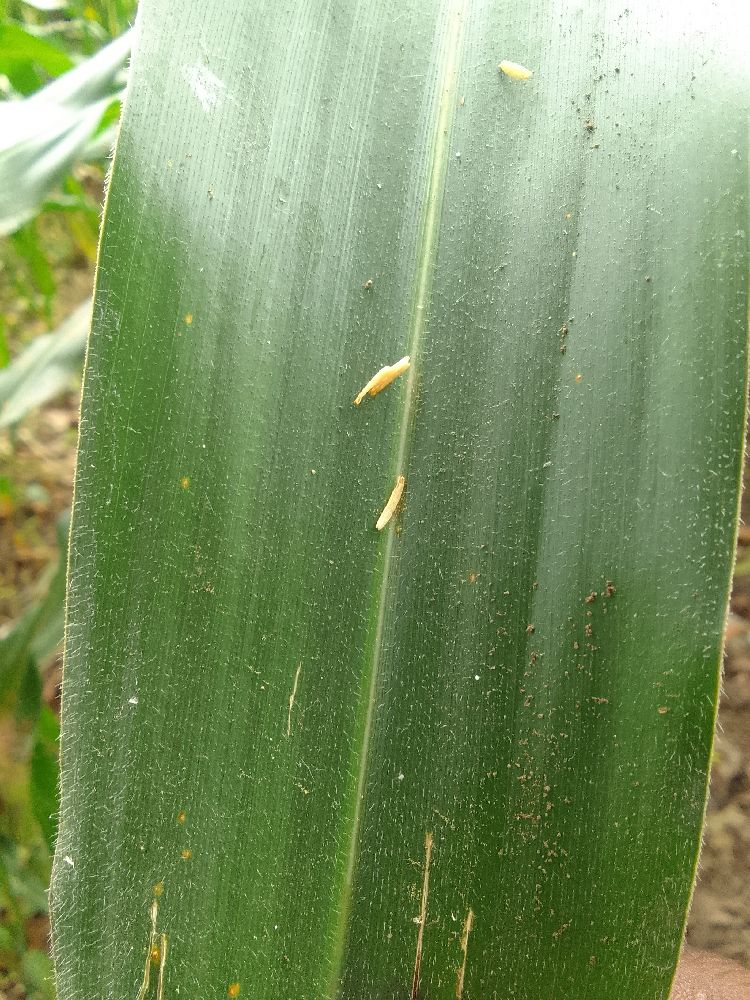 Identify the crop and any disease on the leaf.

maize, healthy
